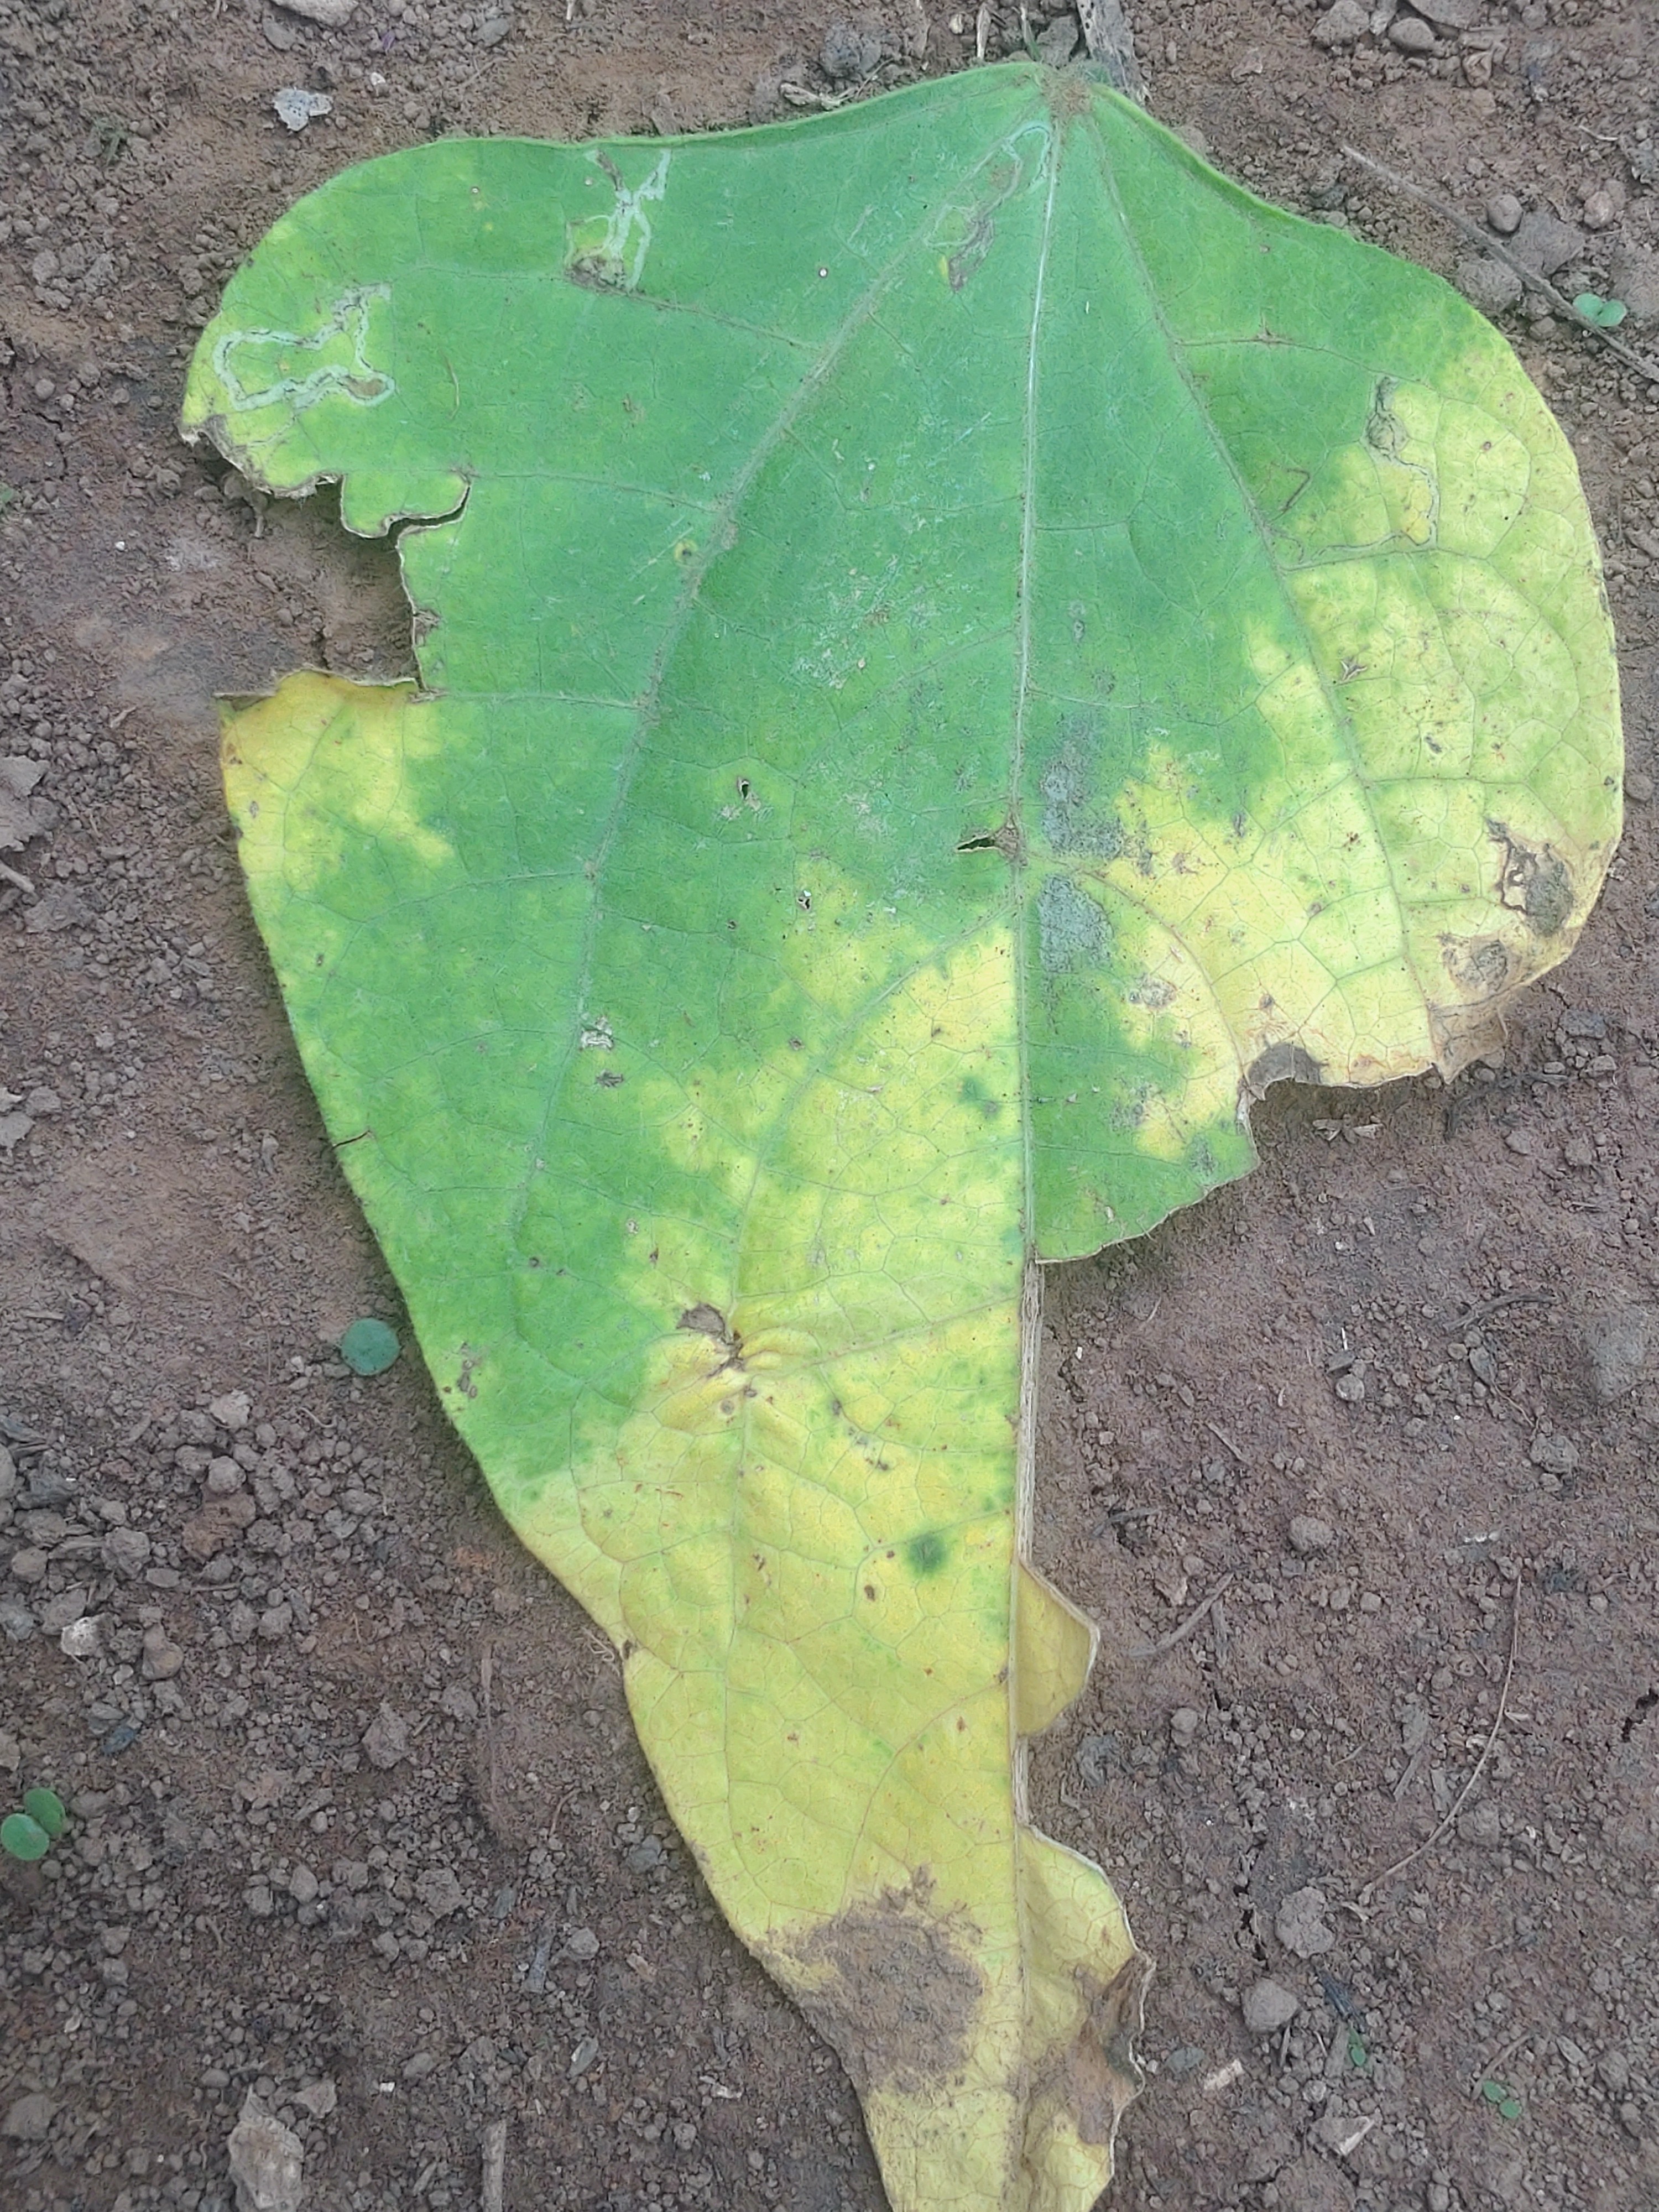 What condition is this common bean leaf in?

anthracnose
